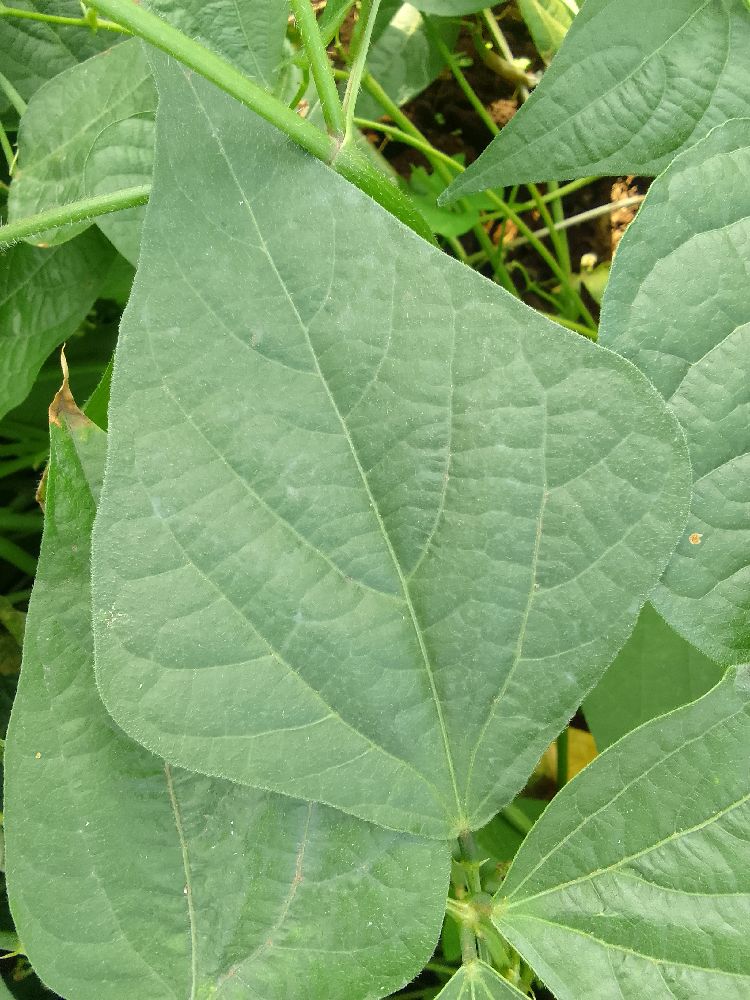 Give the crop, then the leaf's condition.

common bean, healthy
